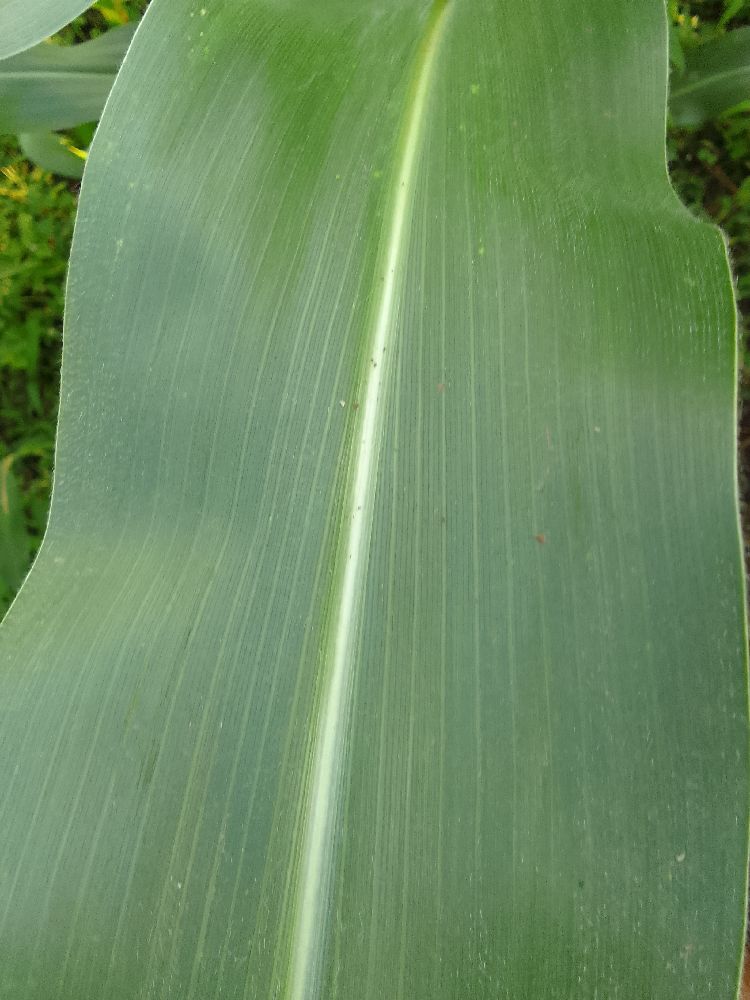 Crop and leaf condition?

maize, healthy
